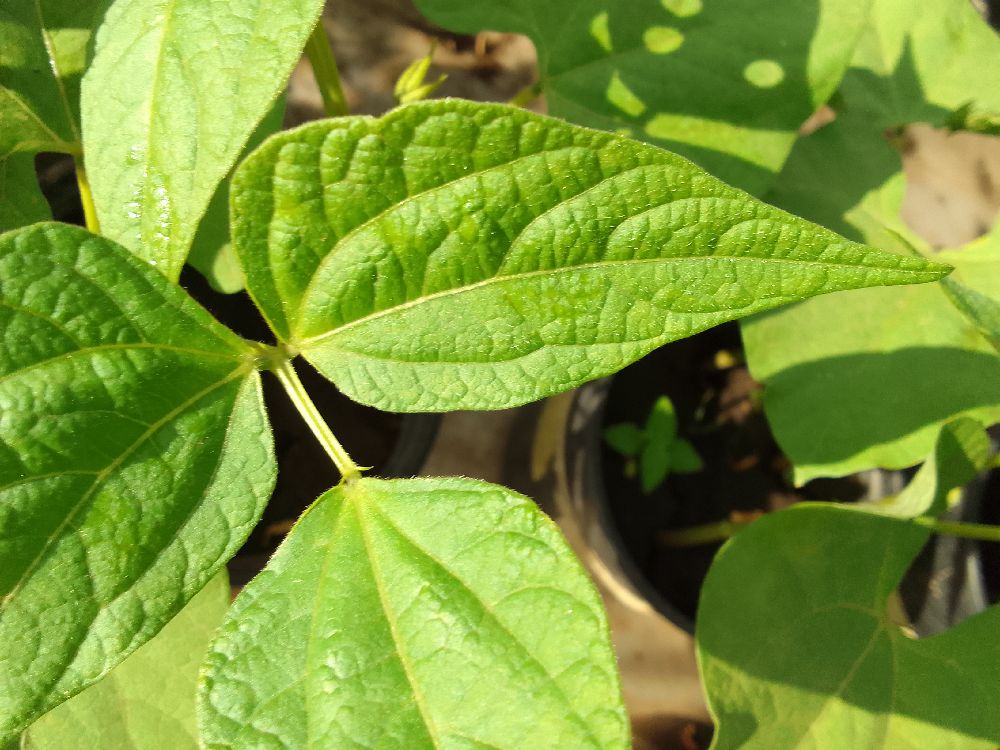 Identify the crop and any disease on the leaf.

common bean, healthy
